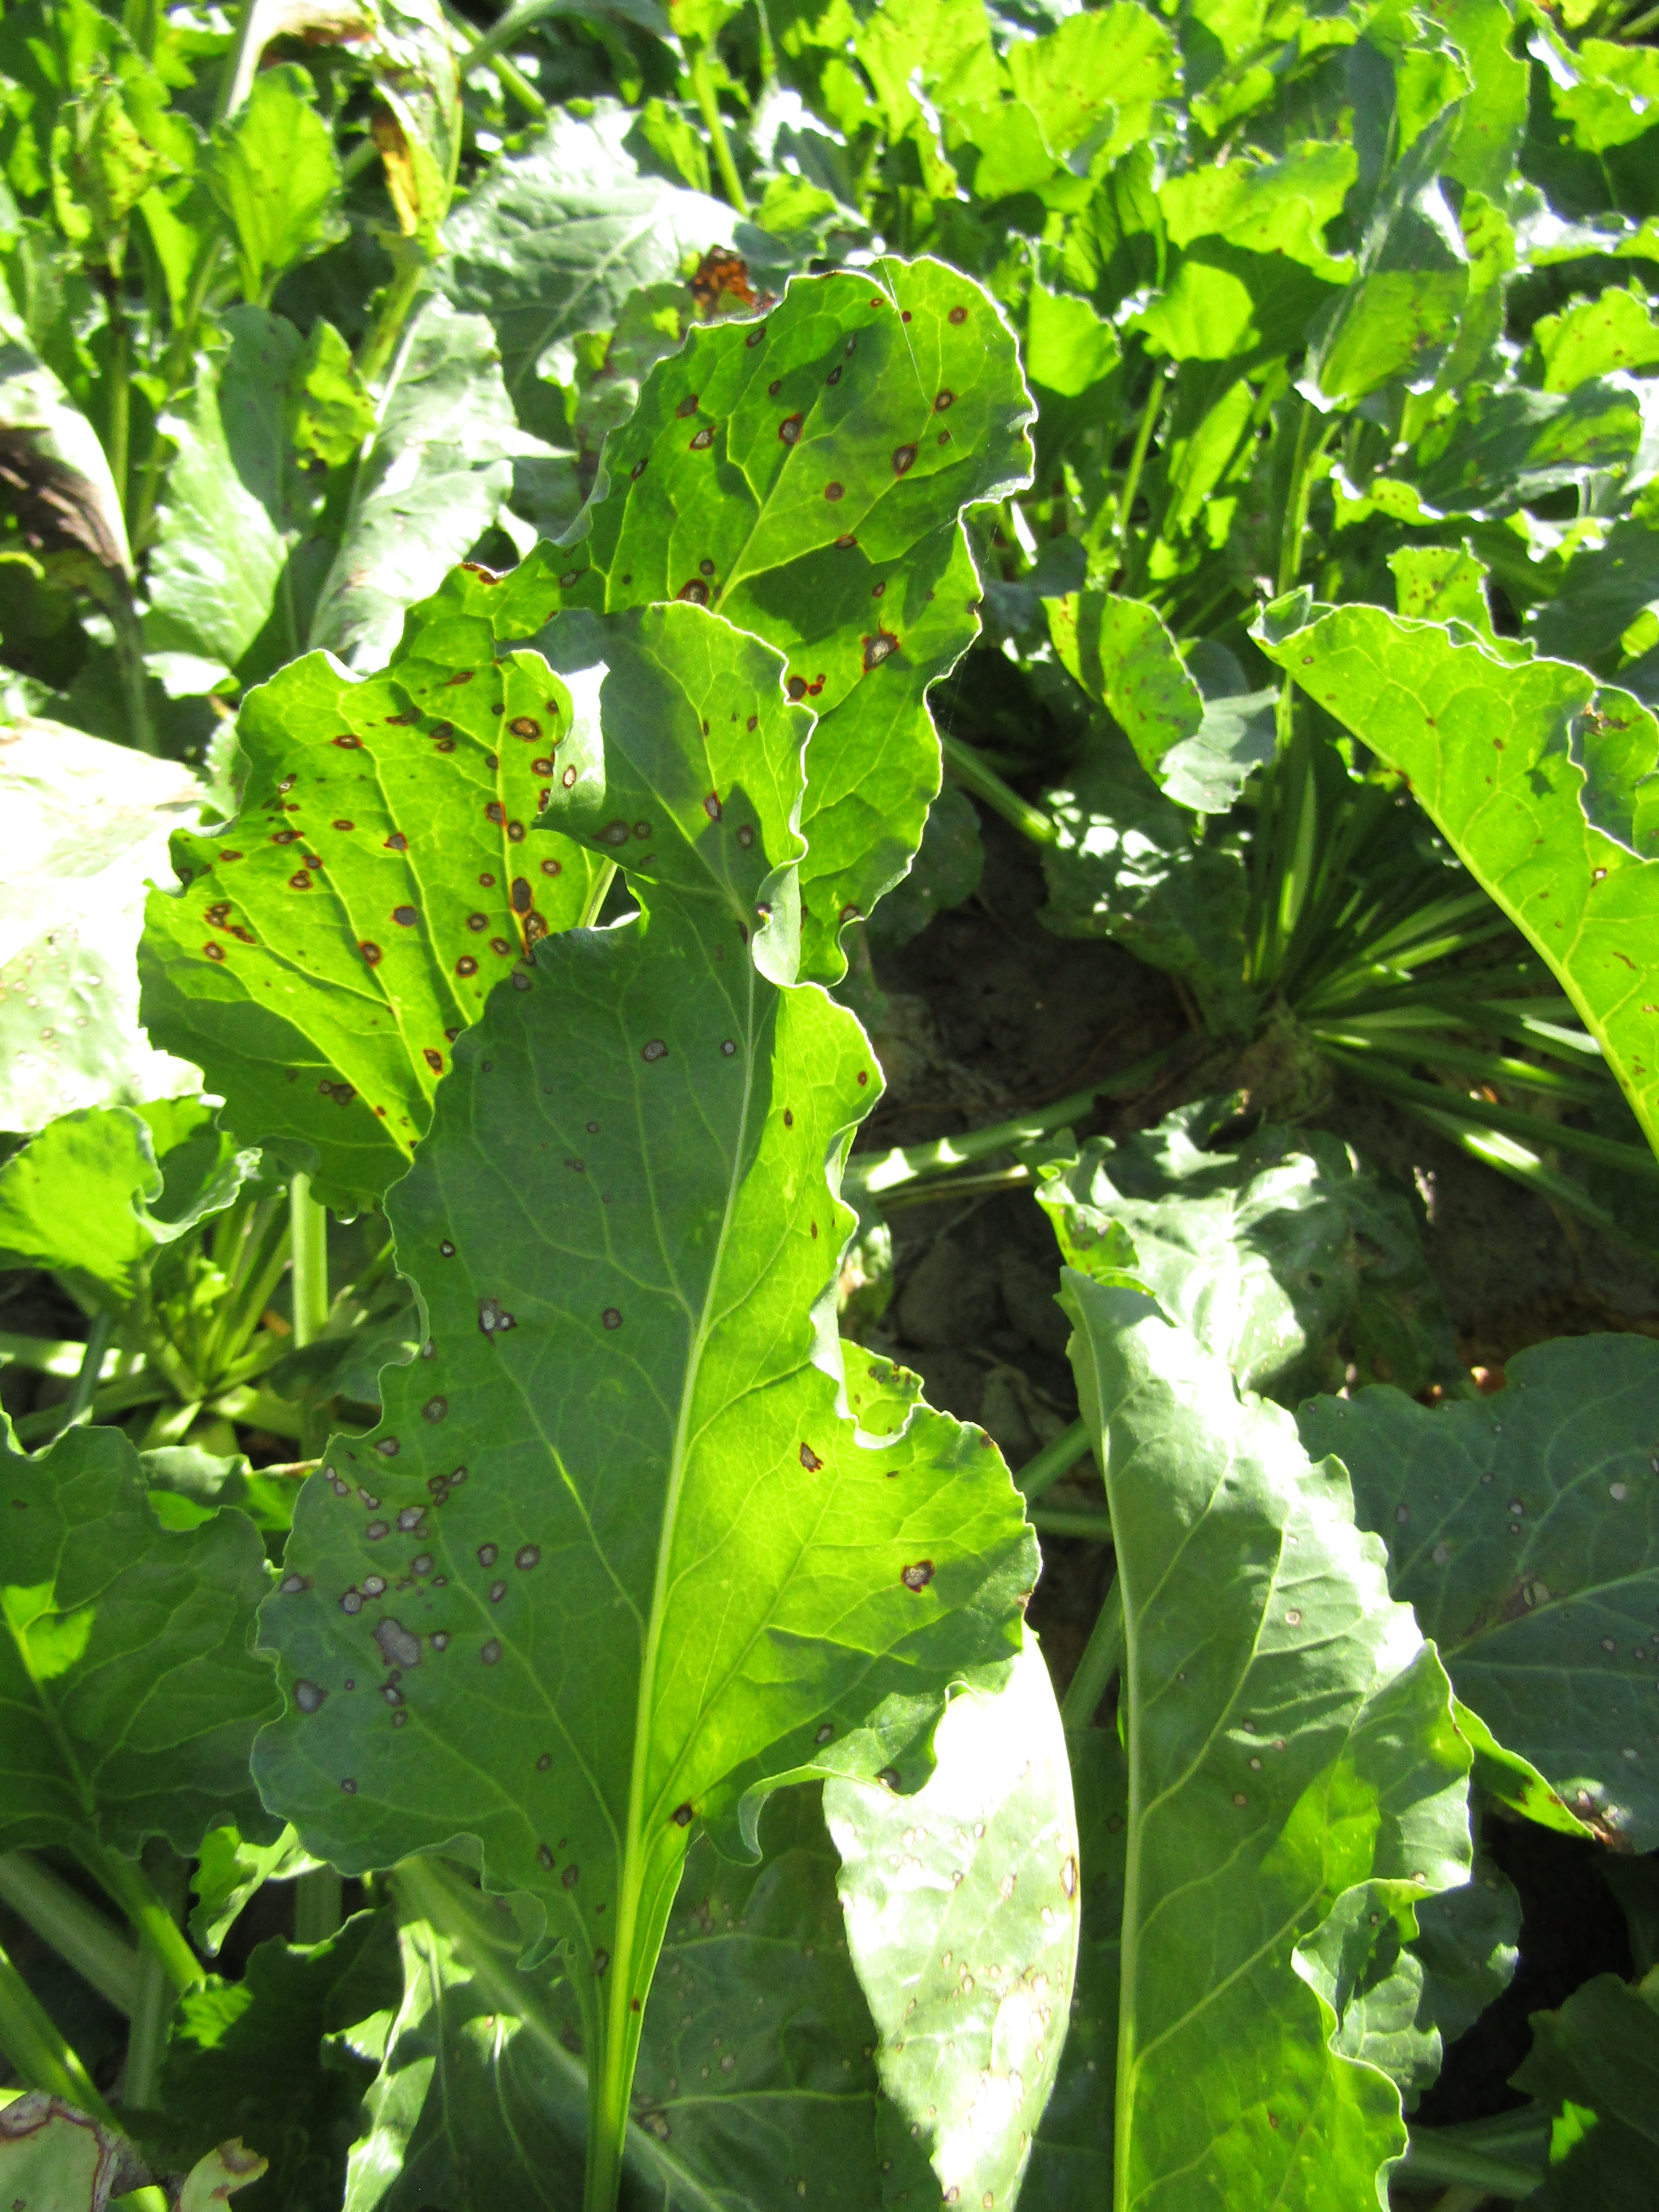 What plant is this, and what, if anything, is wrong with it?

beet, cercospora
